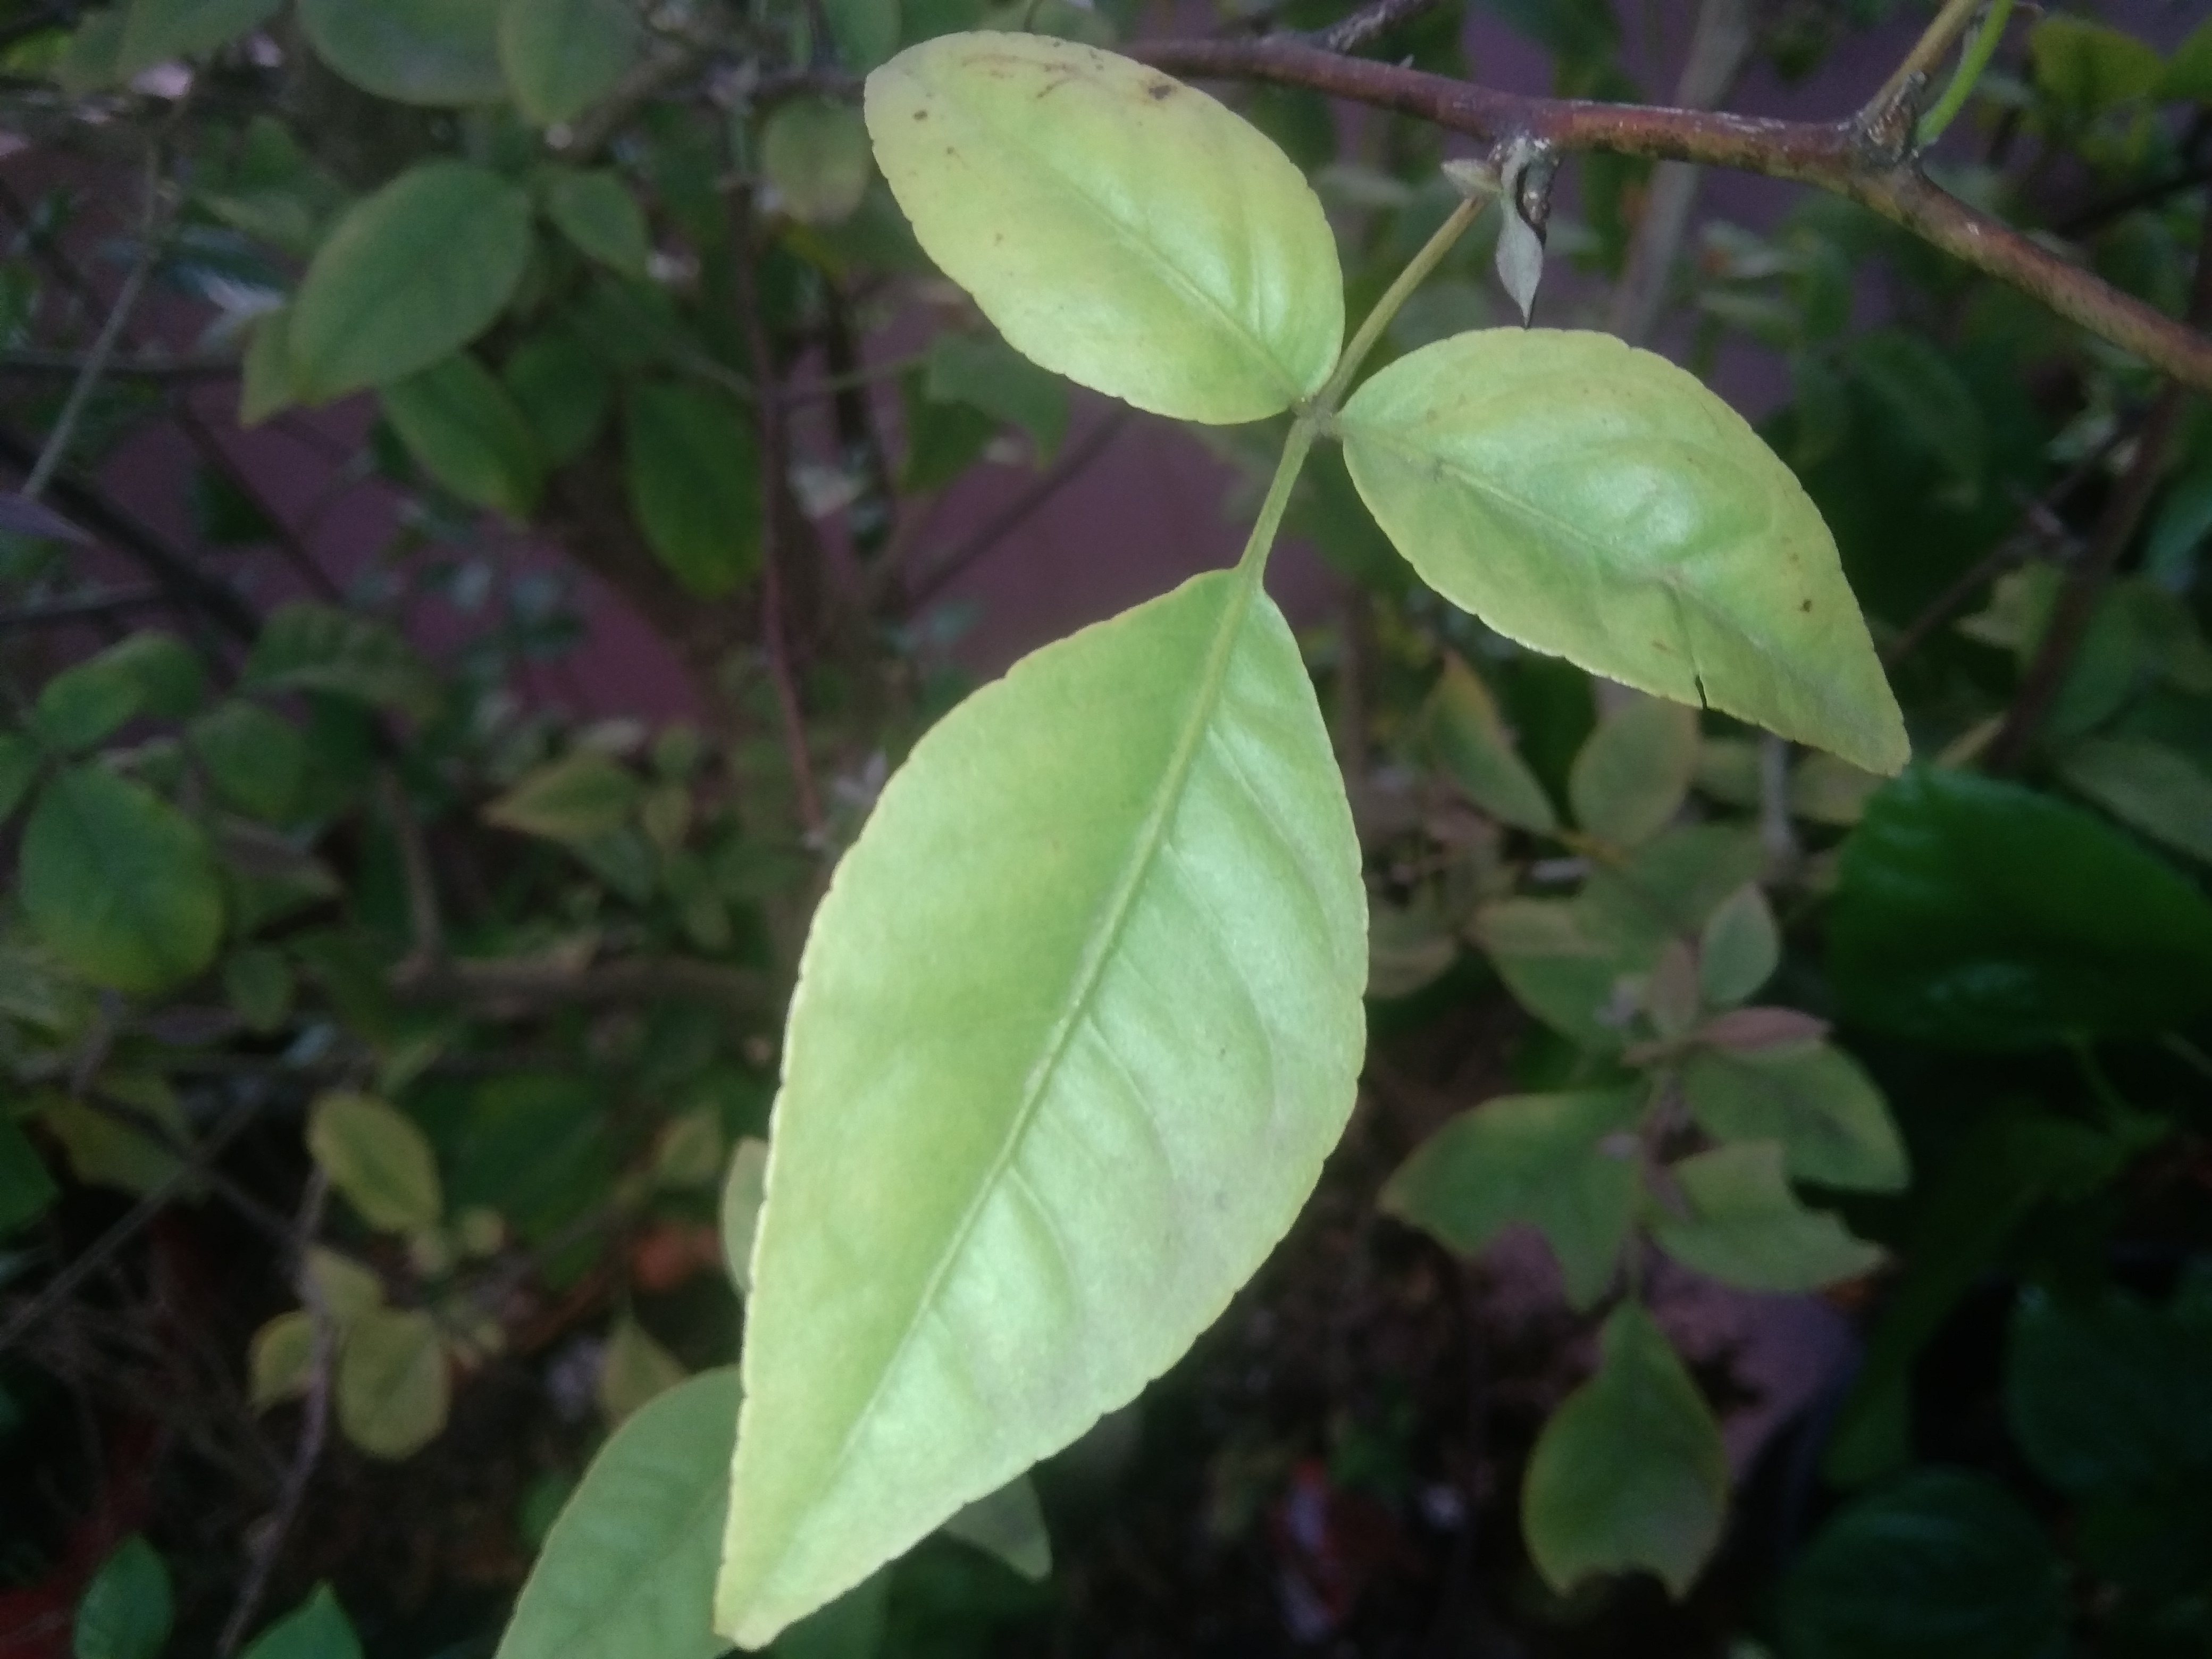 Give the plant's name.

wood apple
